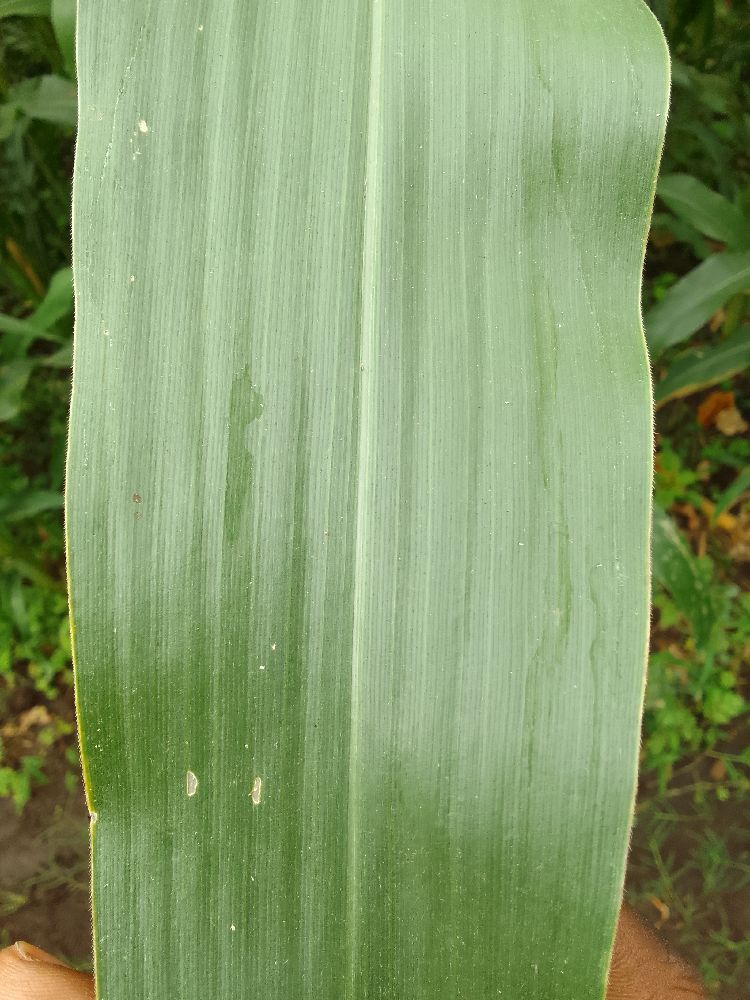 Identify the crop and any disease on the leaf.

maize, healthy
